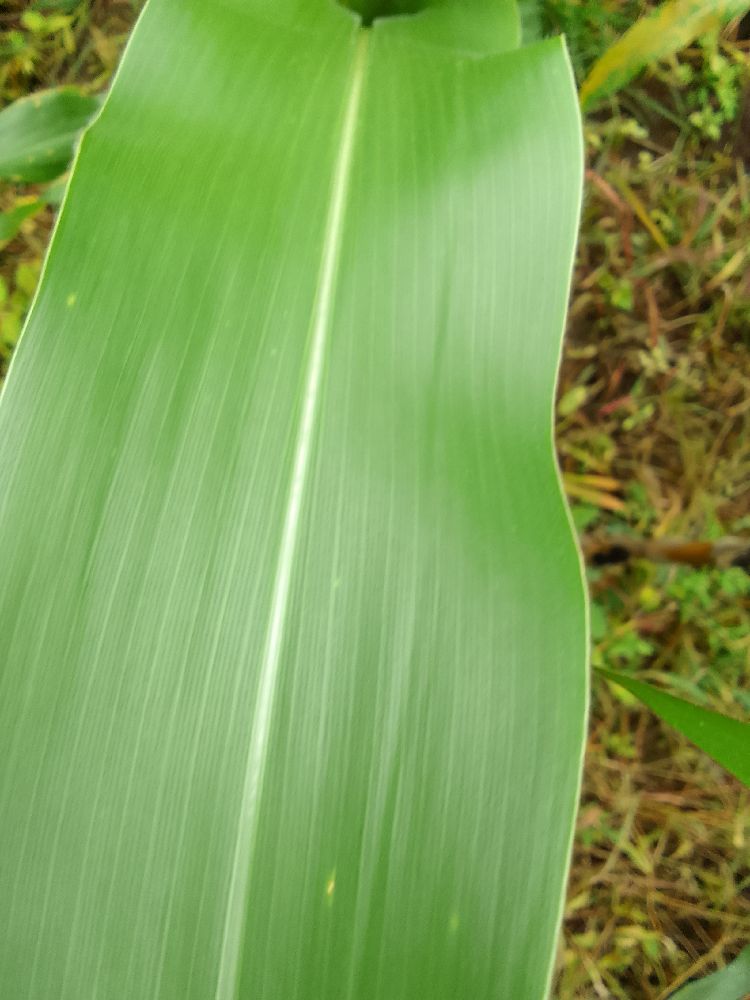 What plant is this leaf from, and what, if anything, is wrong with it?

maize, healthy
